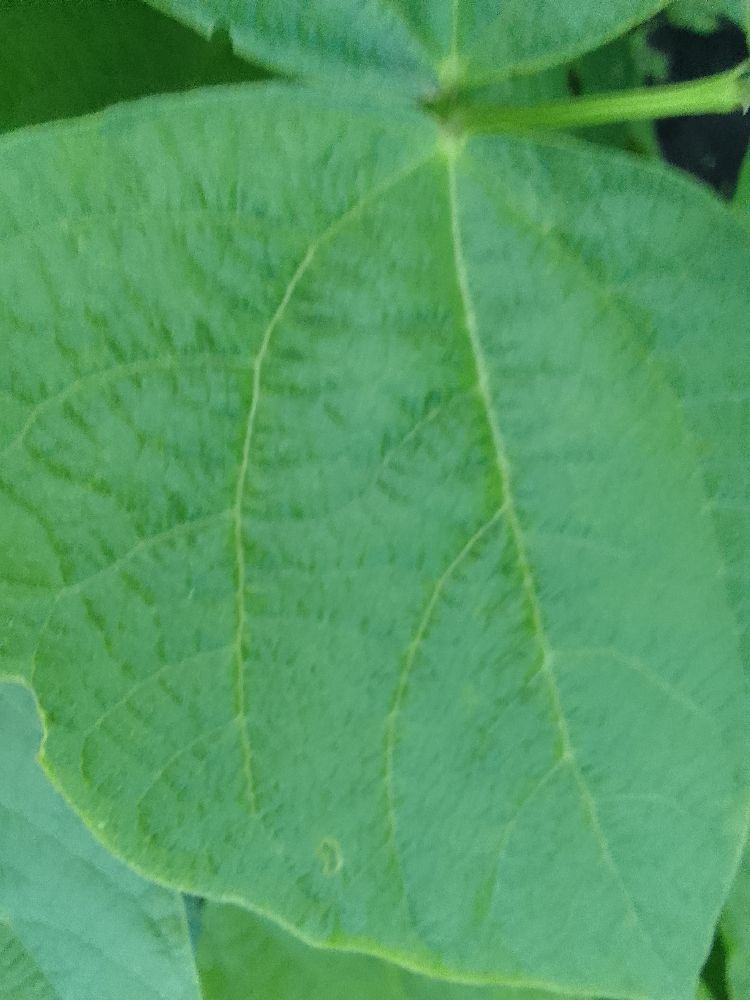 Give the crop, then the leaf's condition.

common bean, healthy
